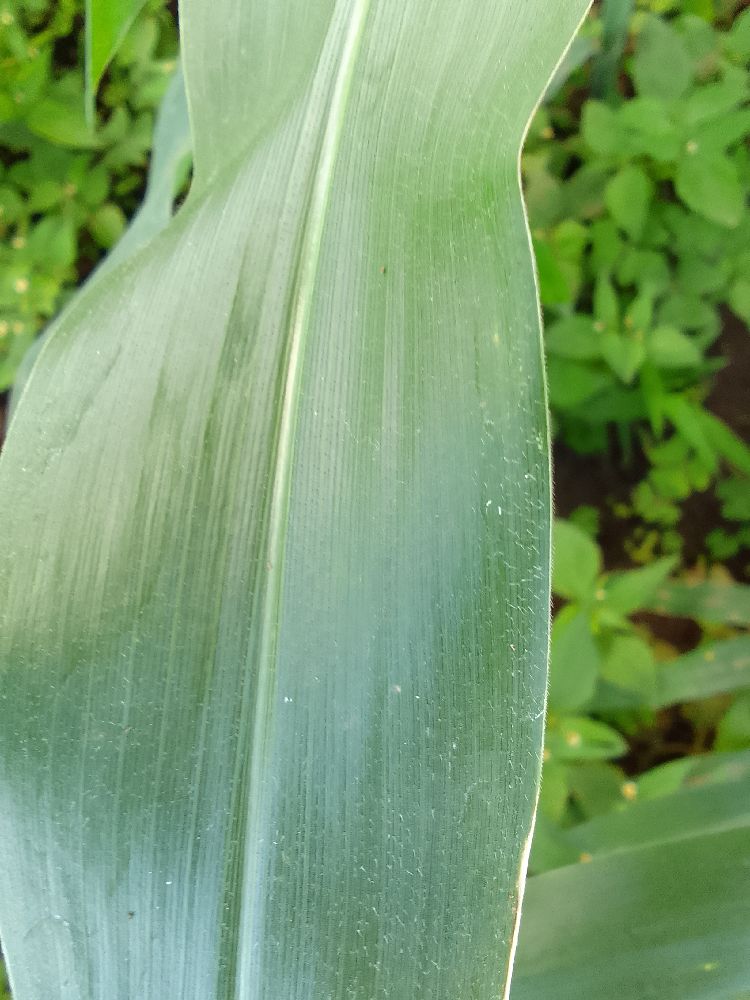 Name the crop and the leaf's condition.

maize, healthy
